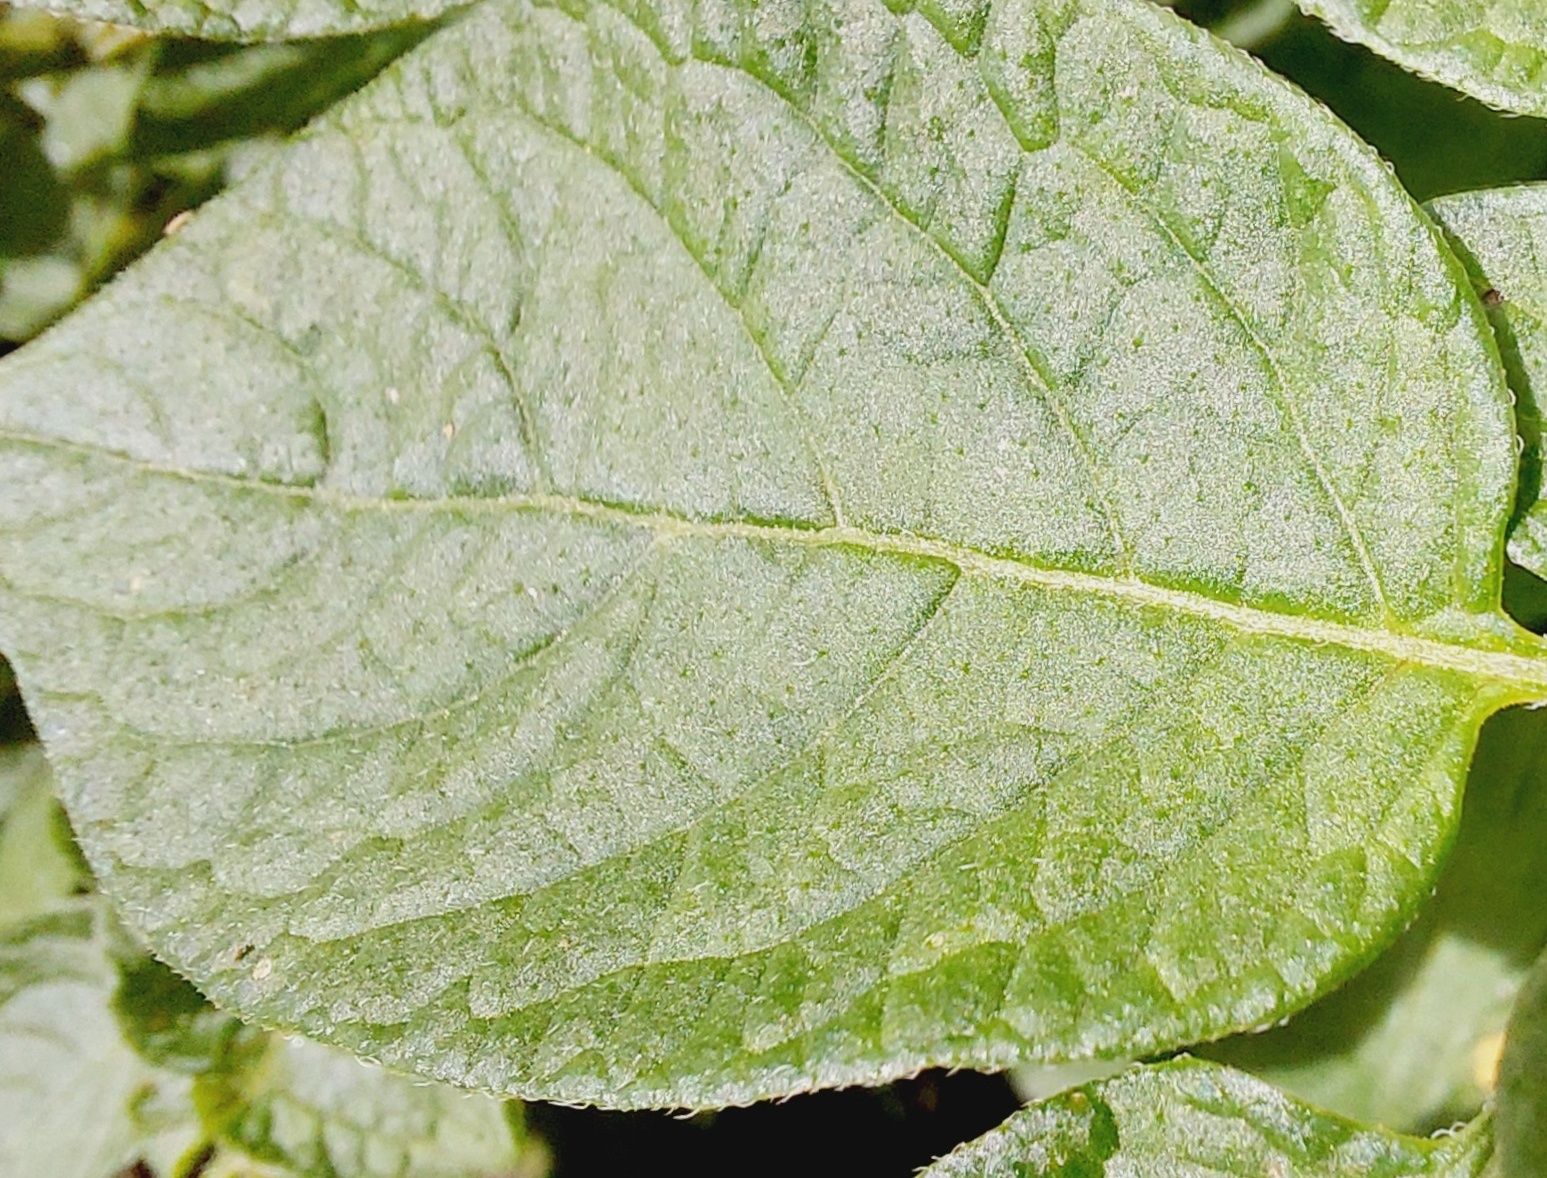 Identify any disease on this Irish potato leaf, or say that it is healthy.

healthy
